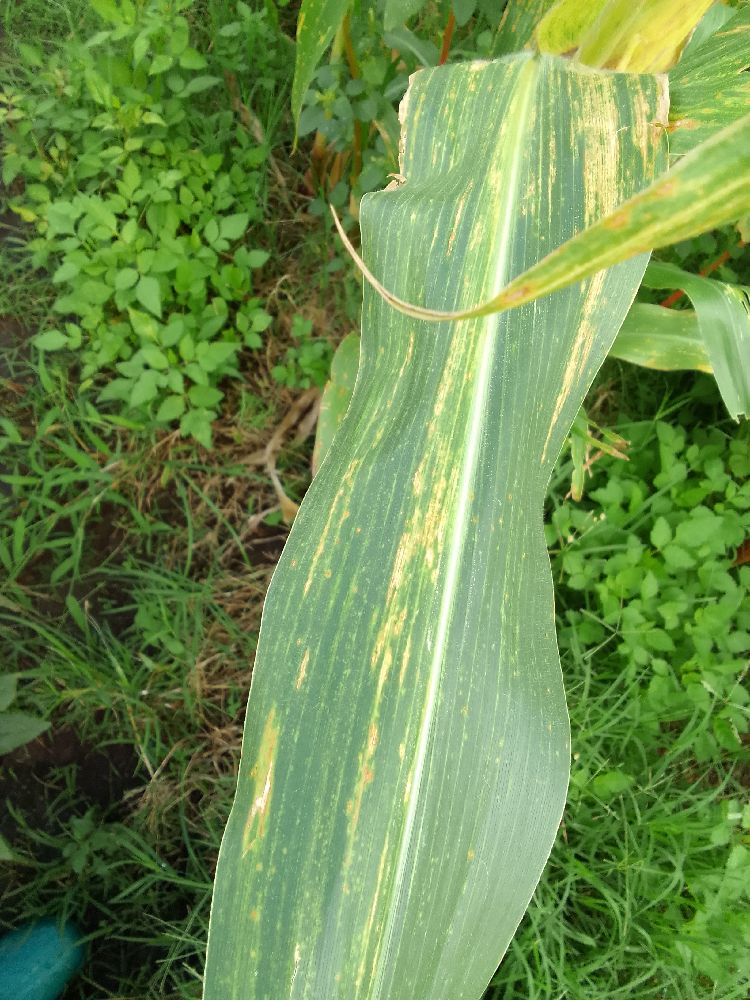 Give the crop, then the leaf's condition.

maize, maize lethal necrosis
